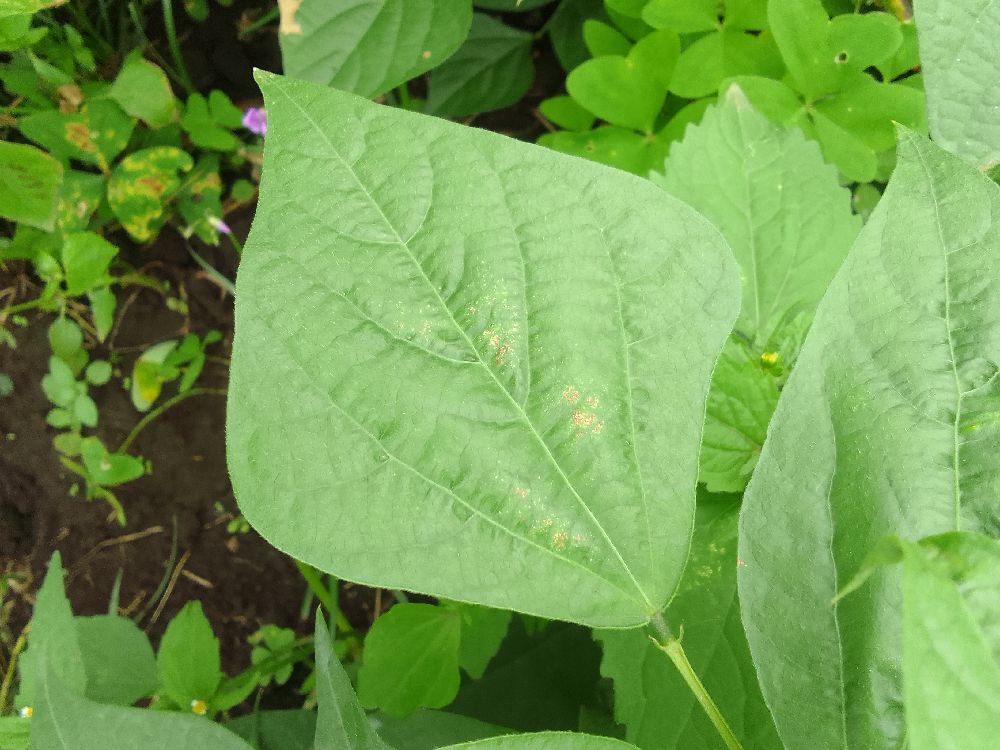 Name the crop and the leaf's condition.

common bean, healthy
